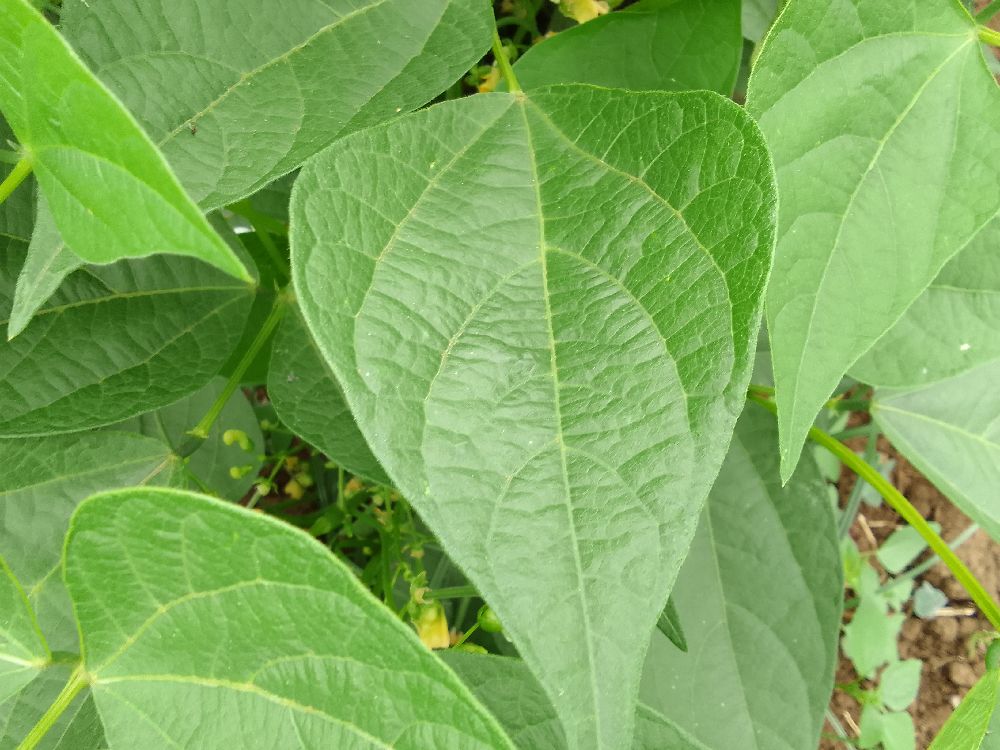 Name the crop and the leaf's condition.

common bean, healthy
